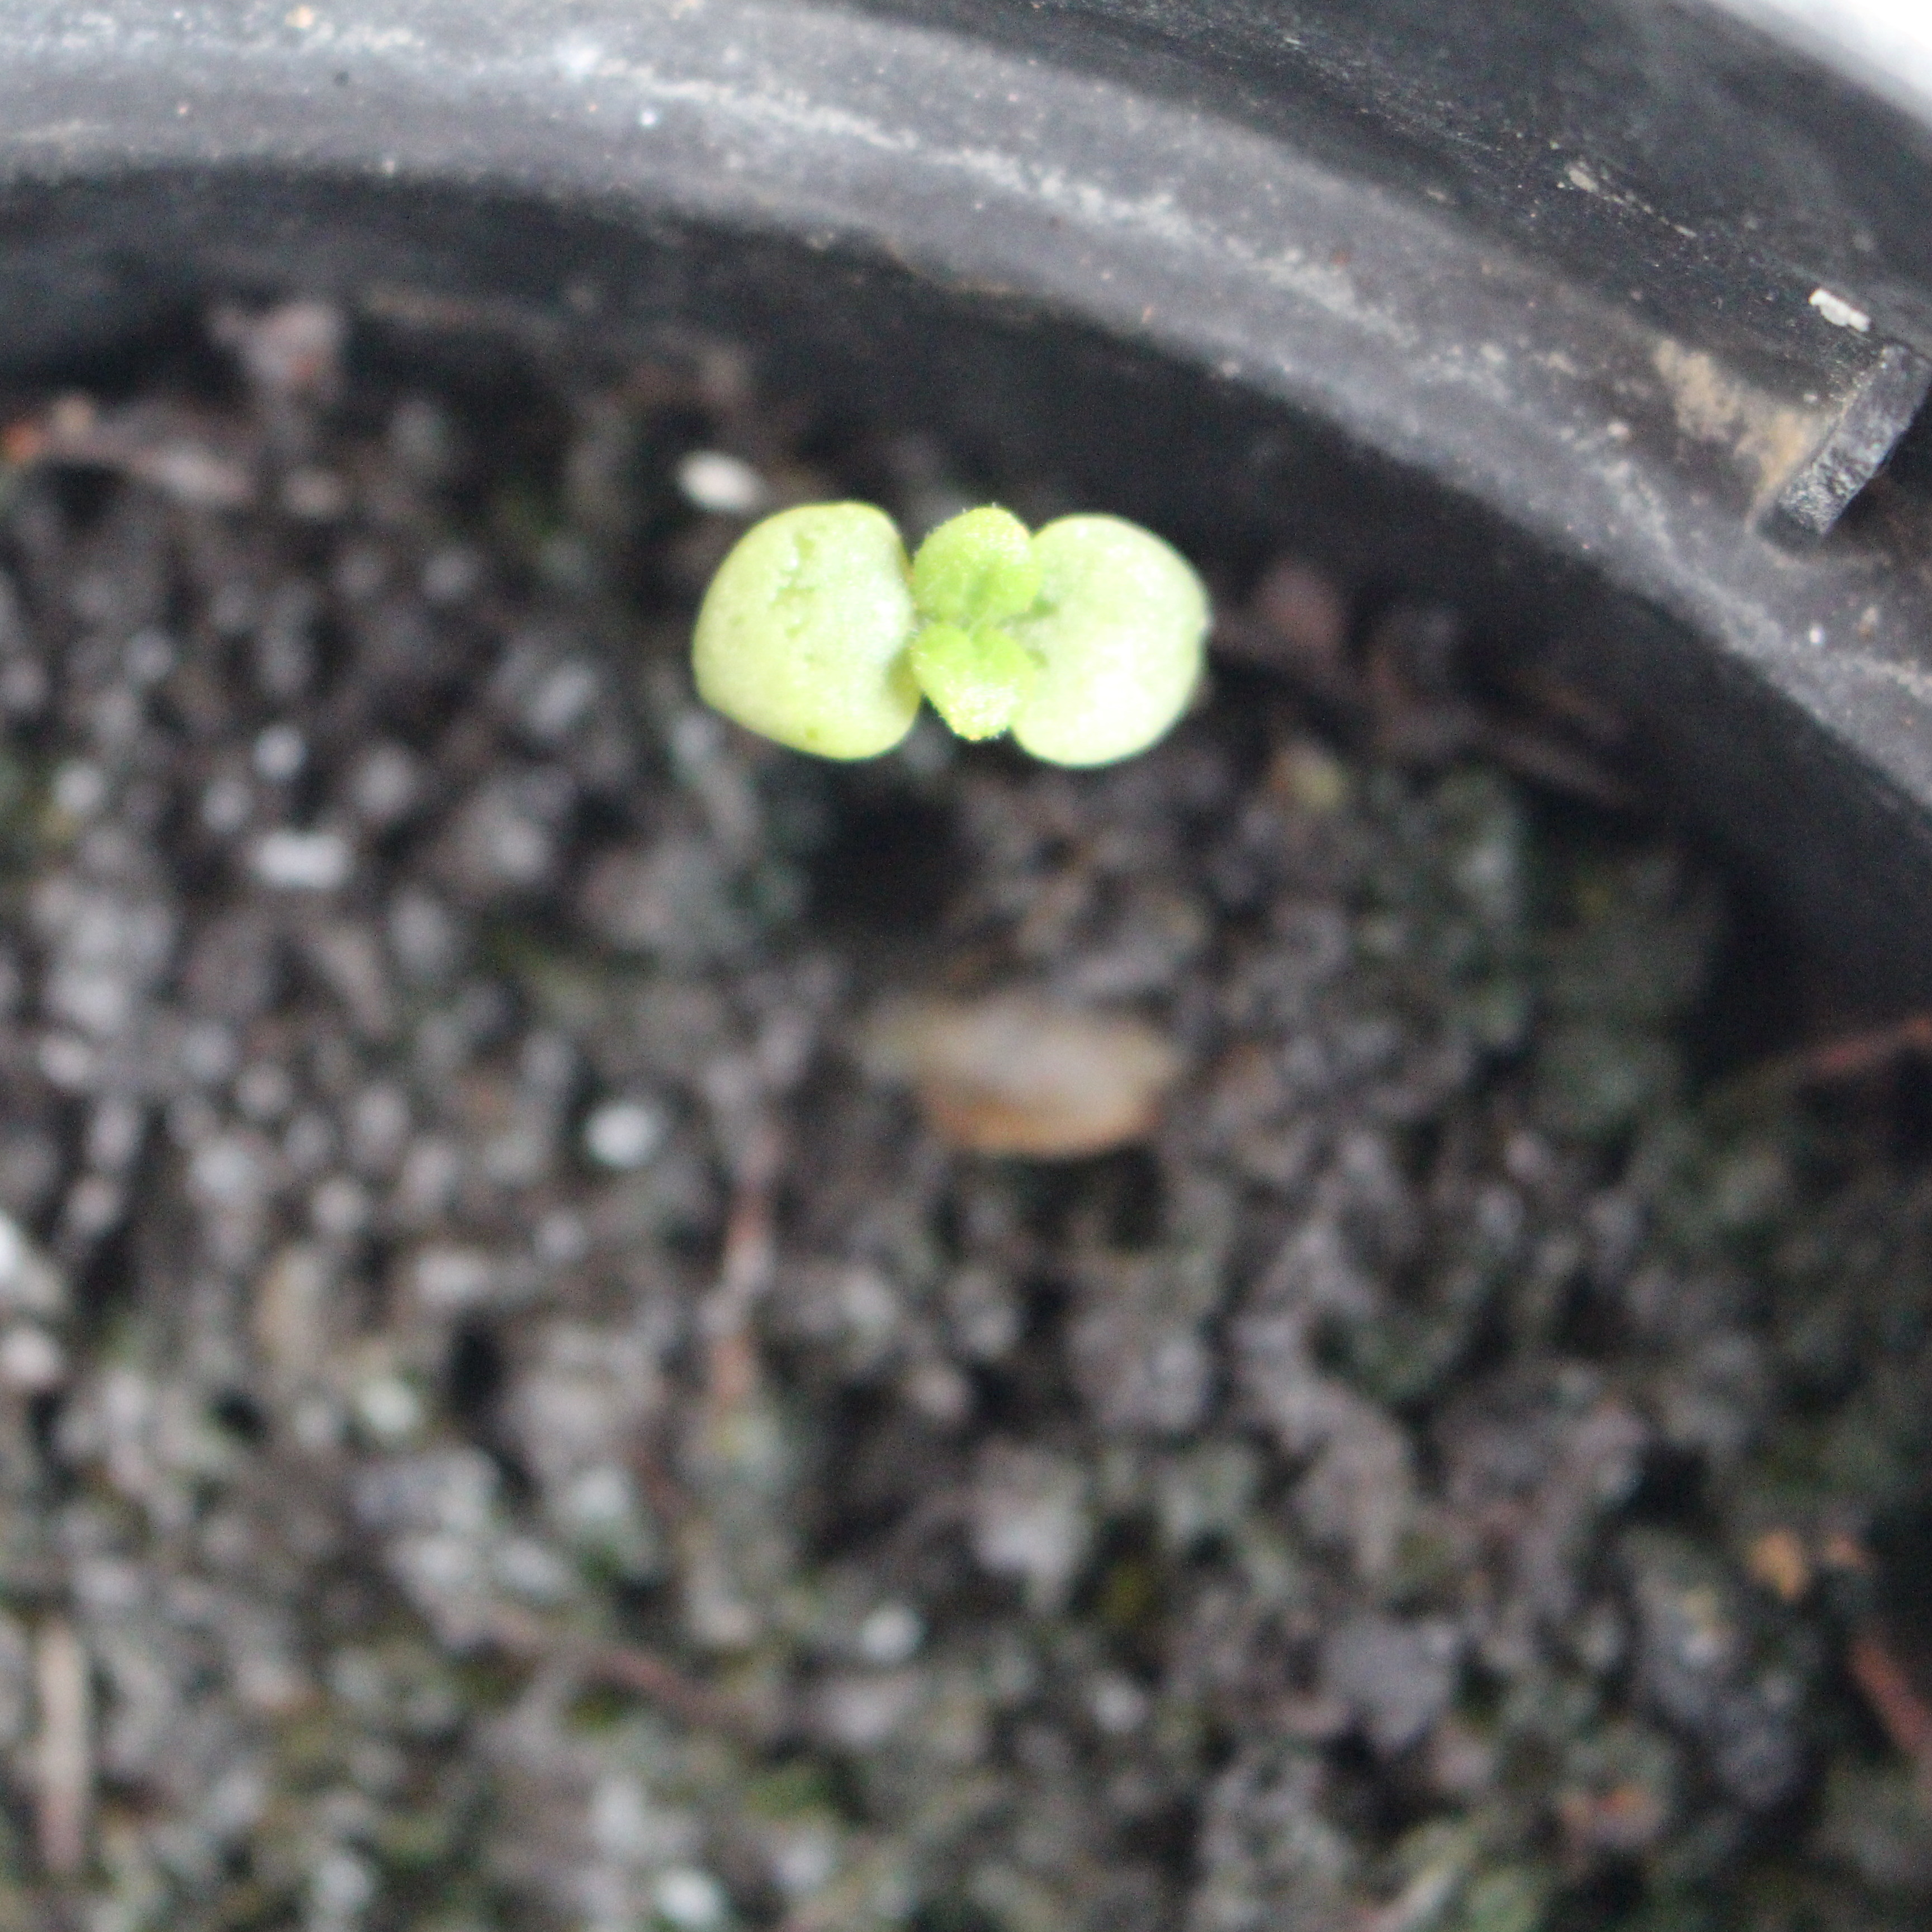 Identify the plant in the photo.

Veronica persica
